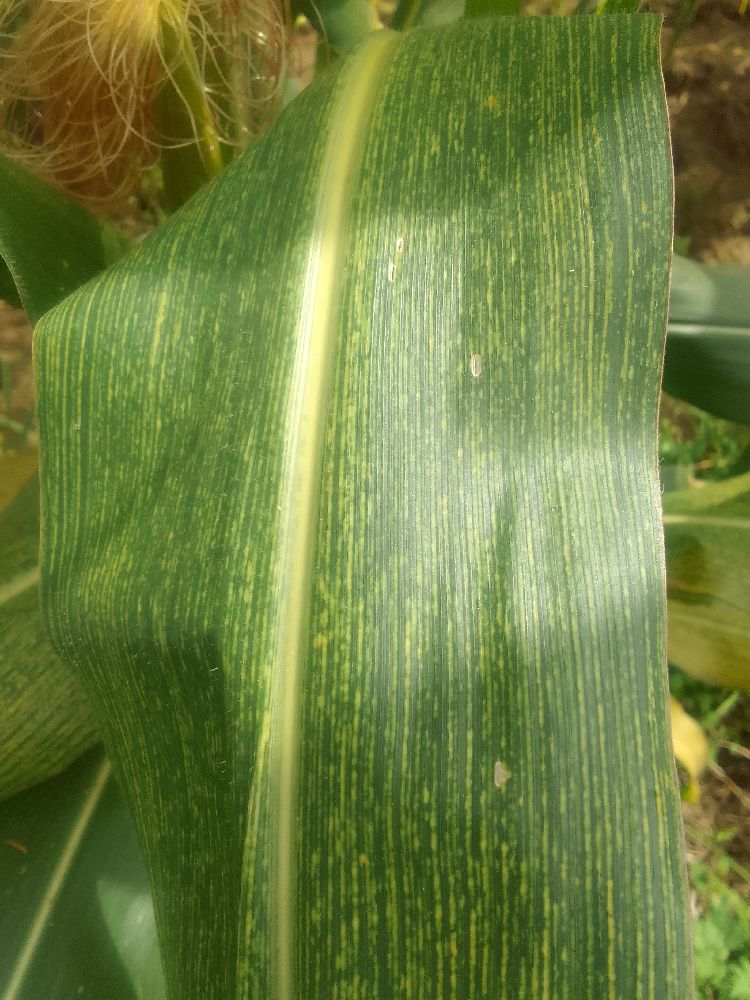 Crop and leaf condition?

maize, maize streak virus
